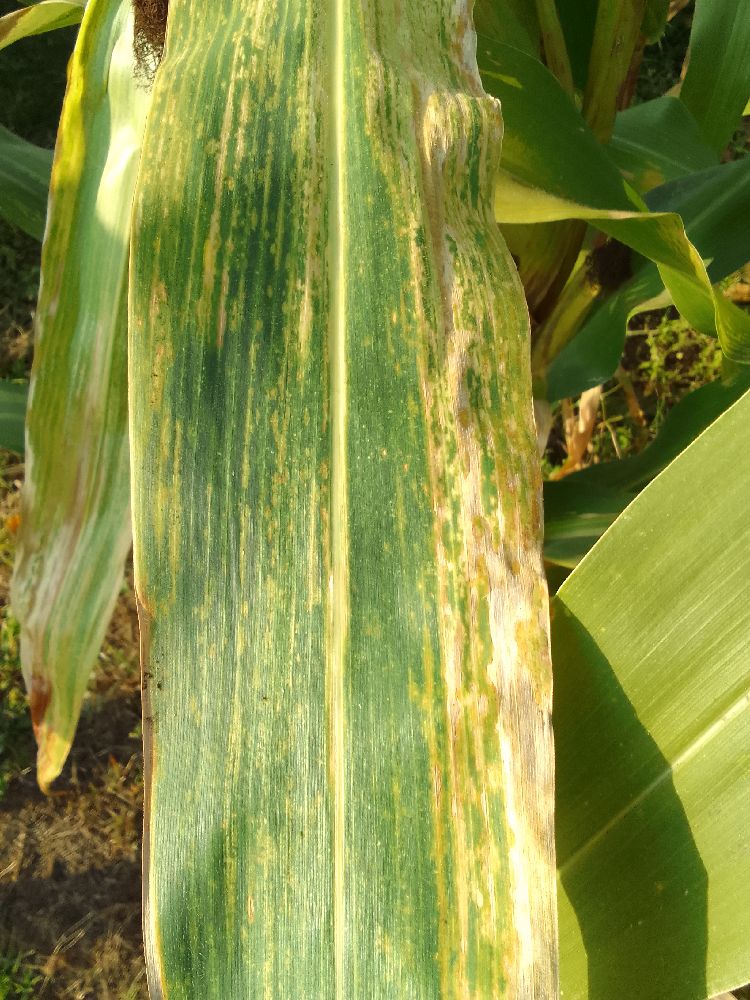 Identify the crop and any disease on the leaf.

maize, maize lethal necrosis
